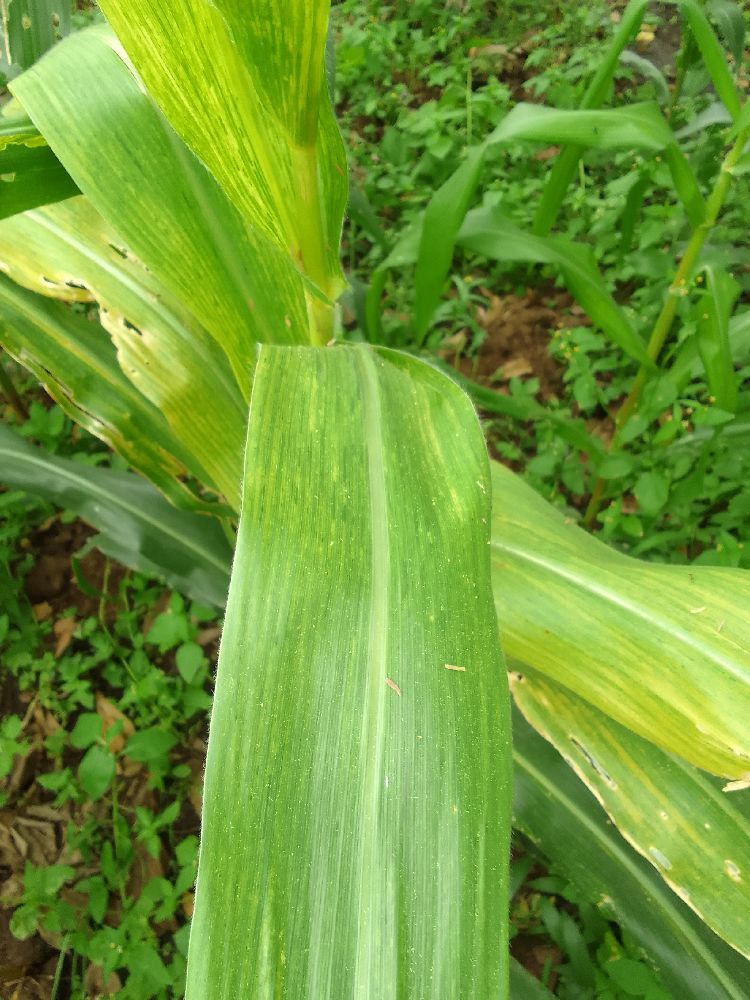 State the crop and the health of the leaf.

maize, maize lethal necrosis
